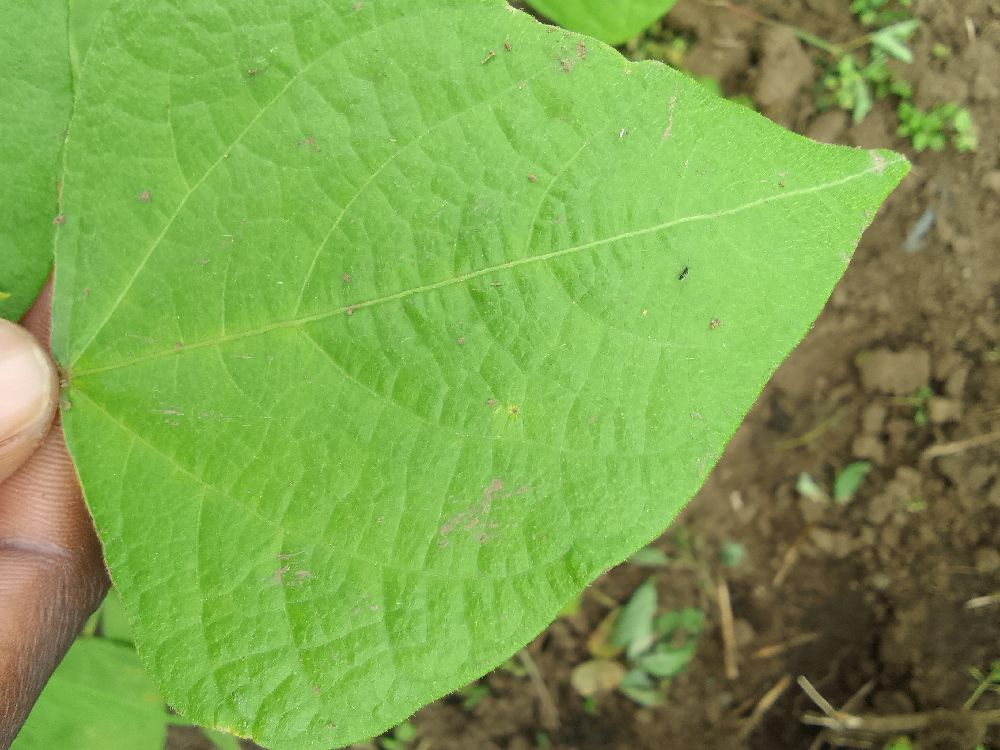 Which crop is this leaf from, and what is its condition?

common bean, healthy
